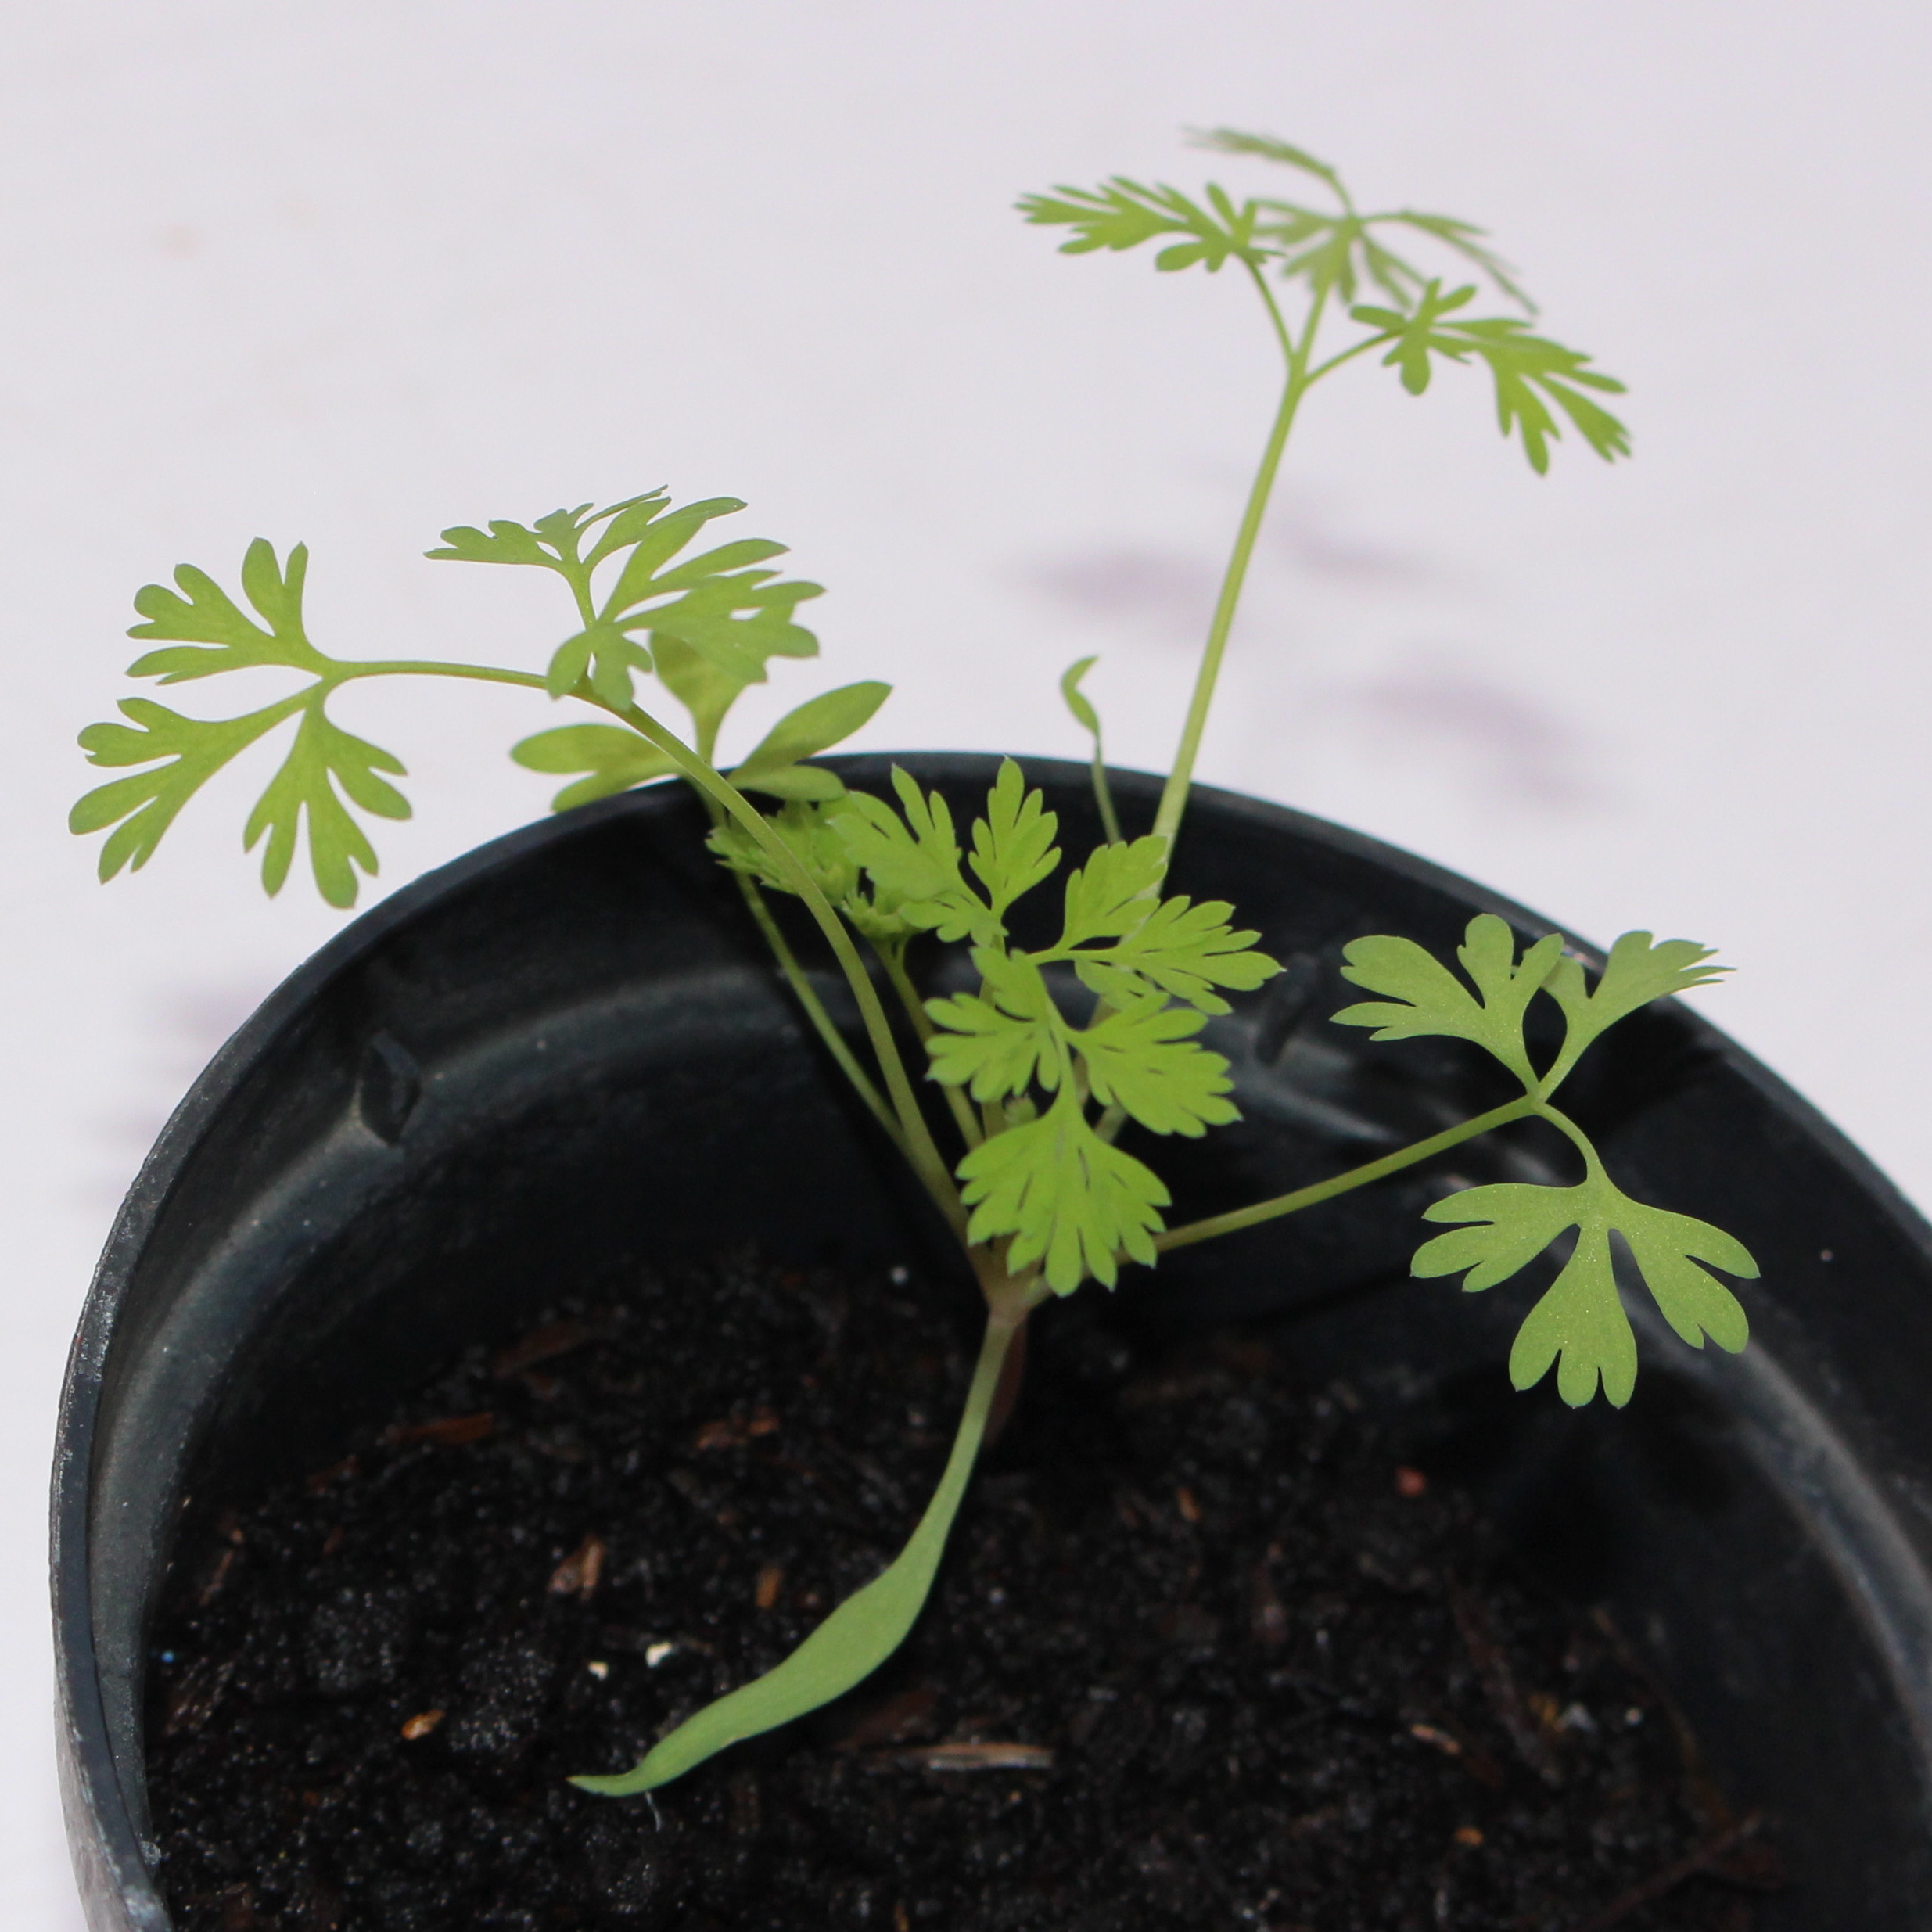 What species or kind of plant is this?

Fumaria officinalis
